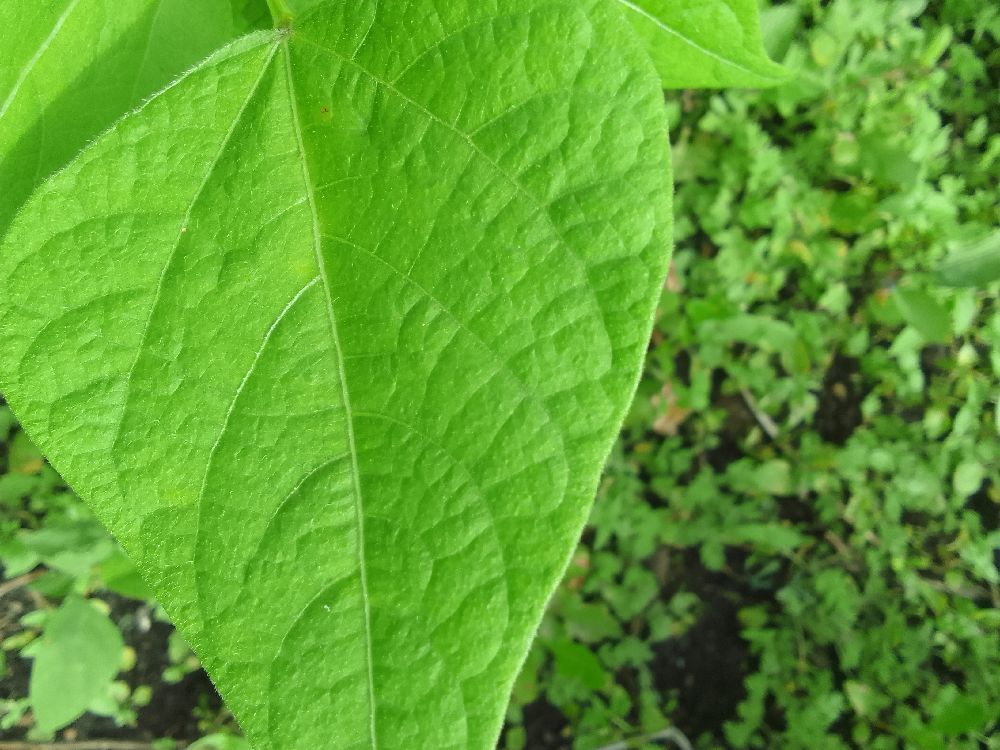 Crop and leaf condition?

common bean, healthy
